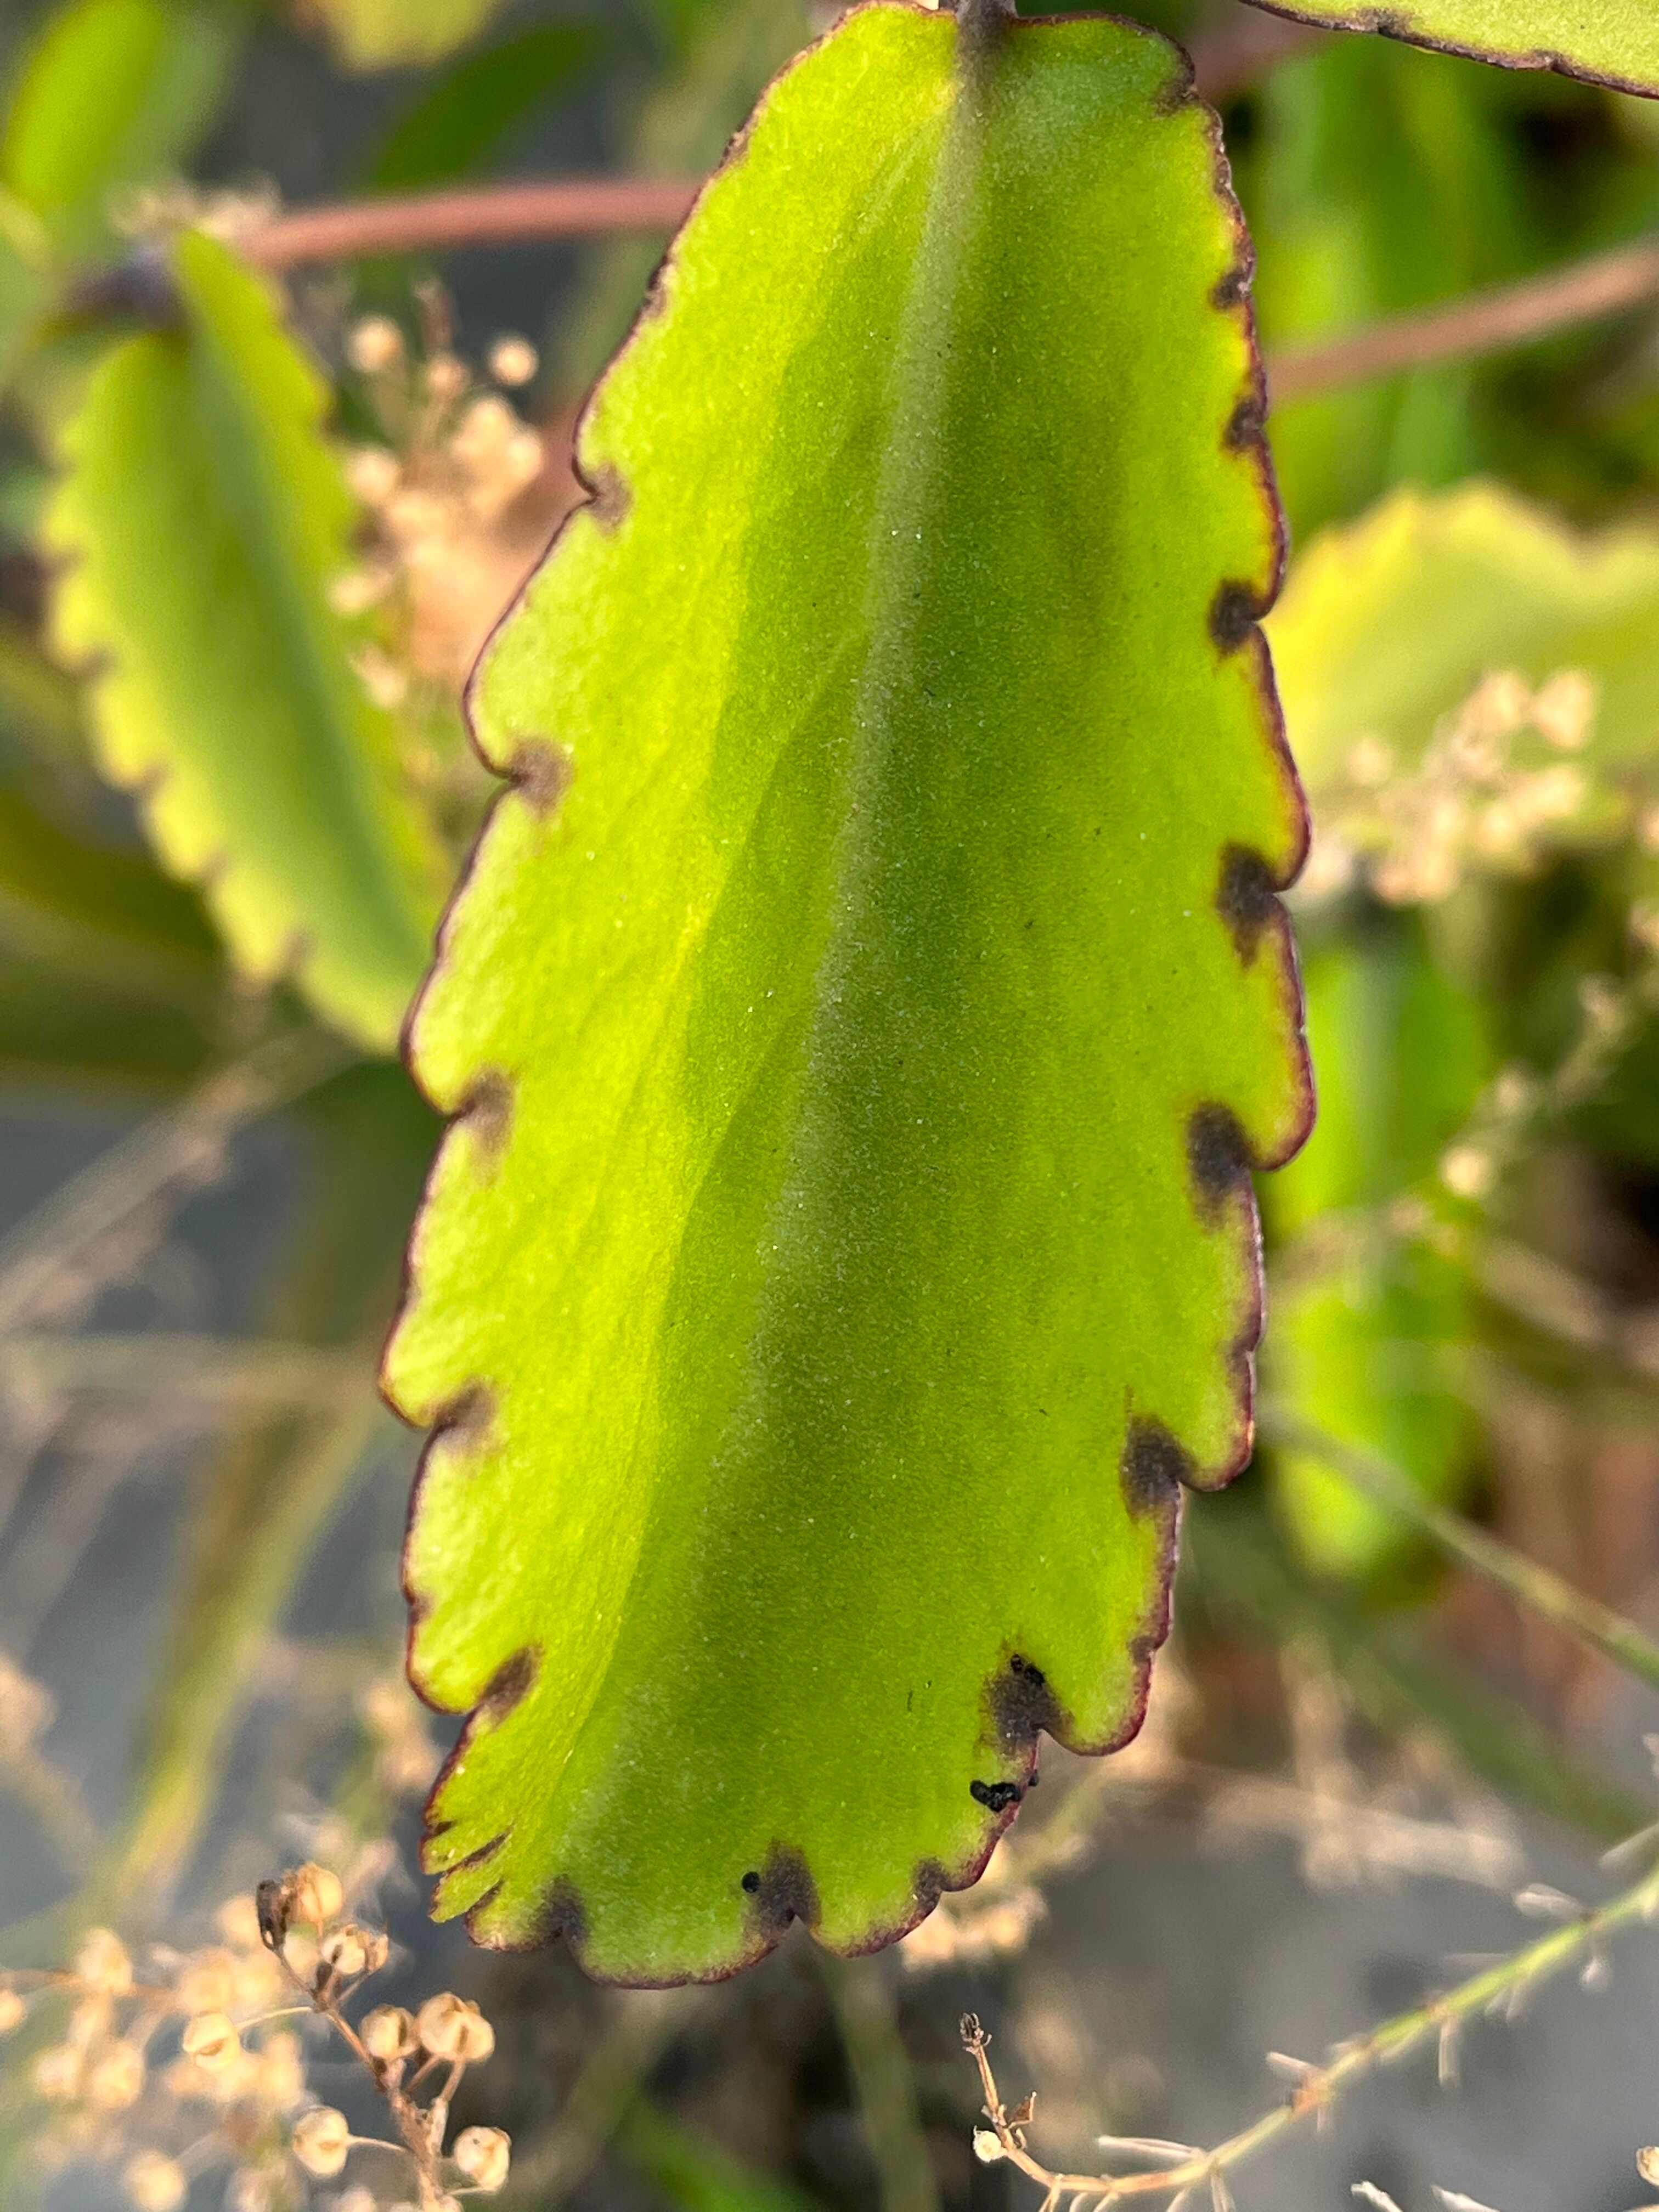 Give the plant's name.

pathorkuci
